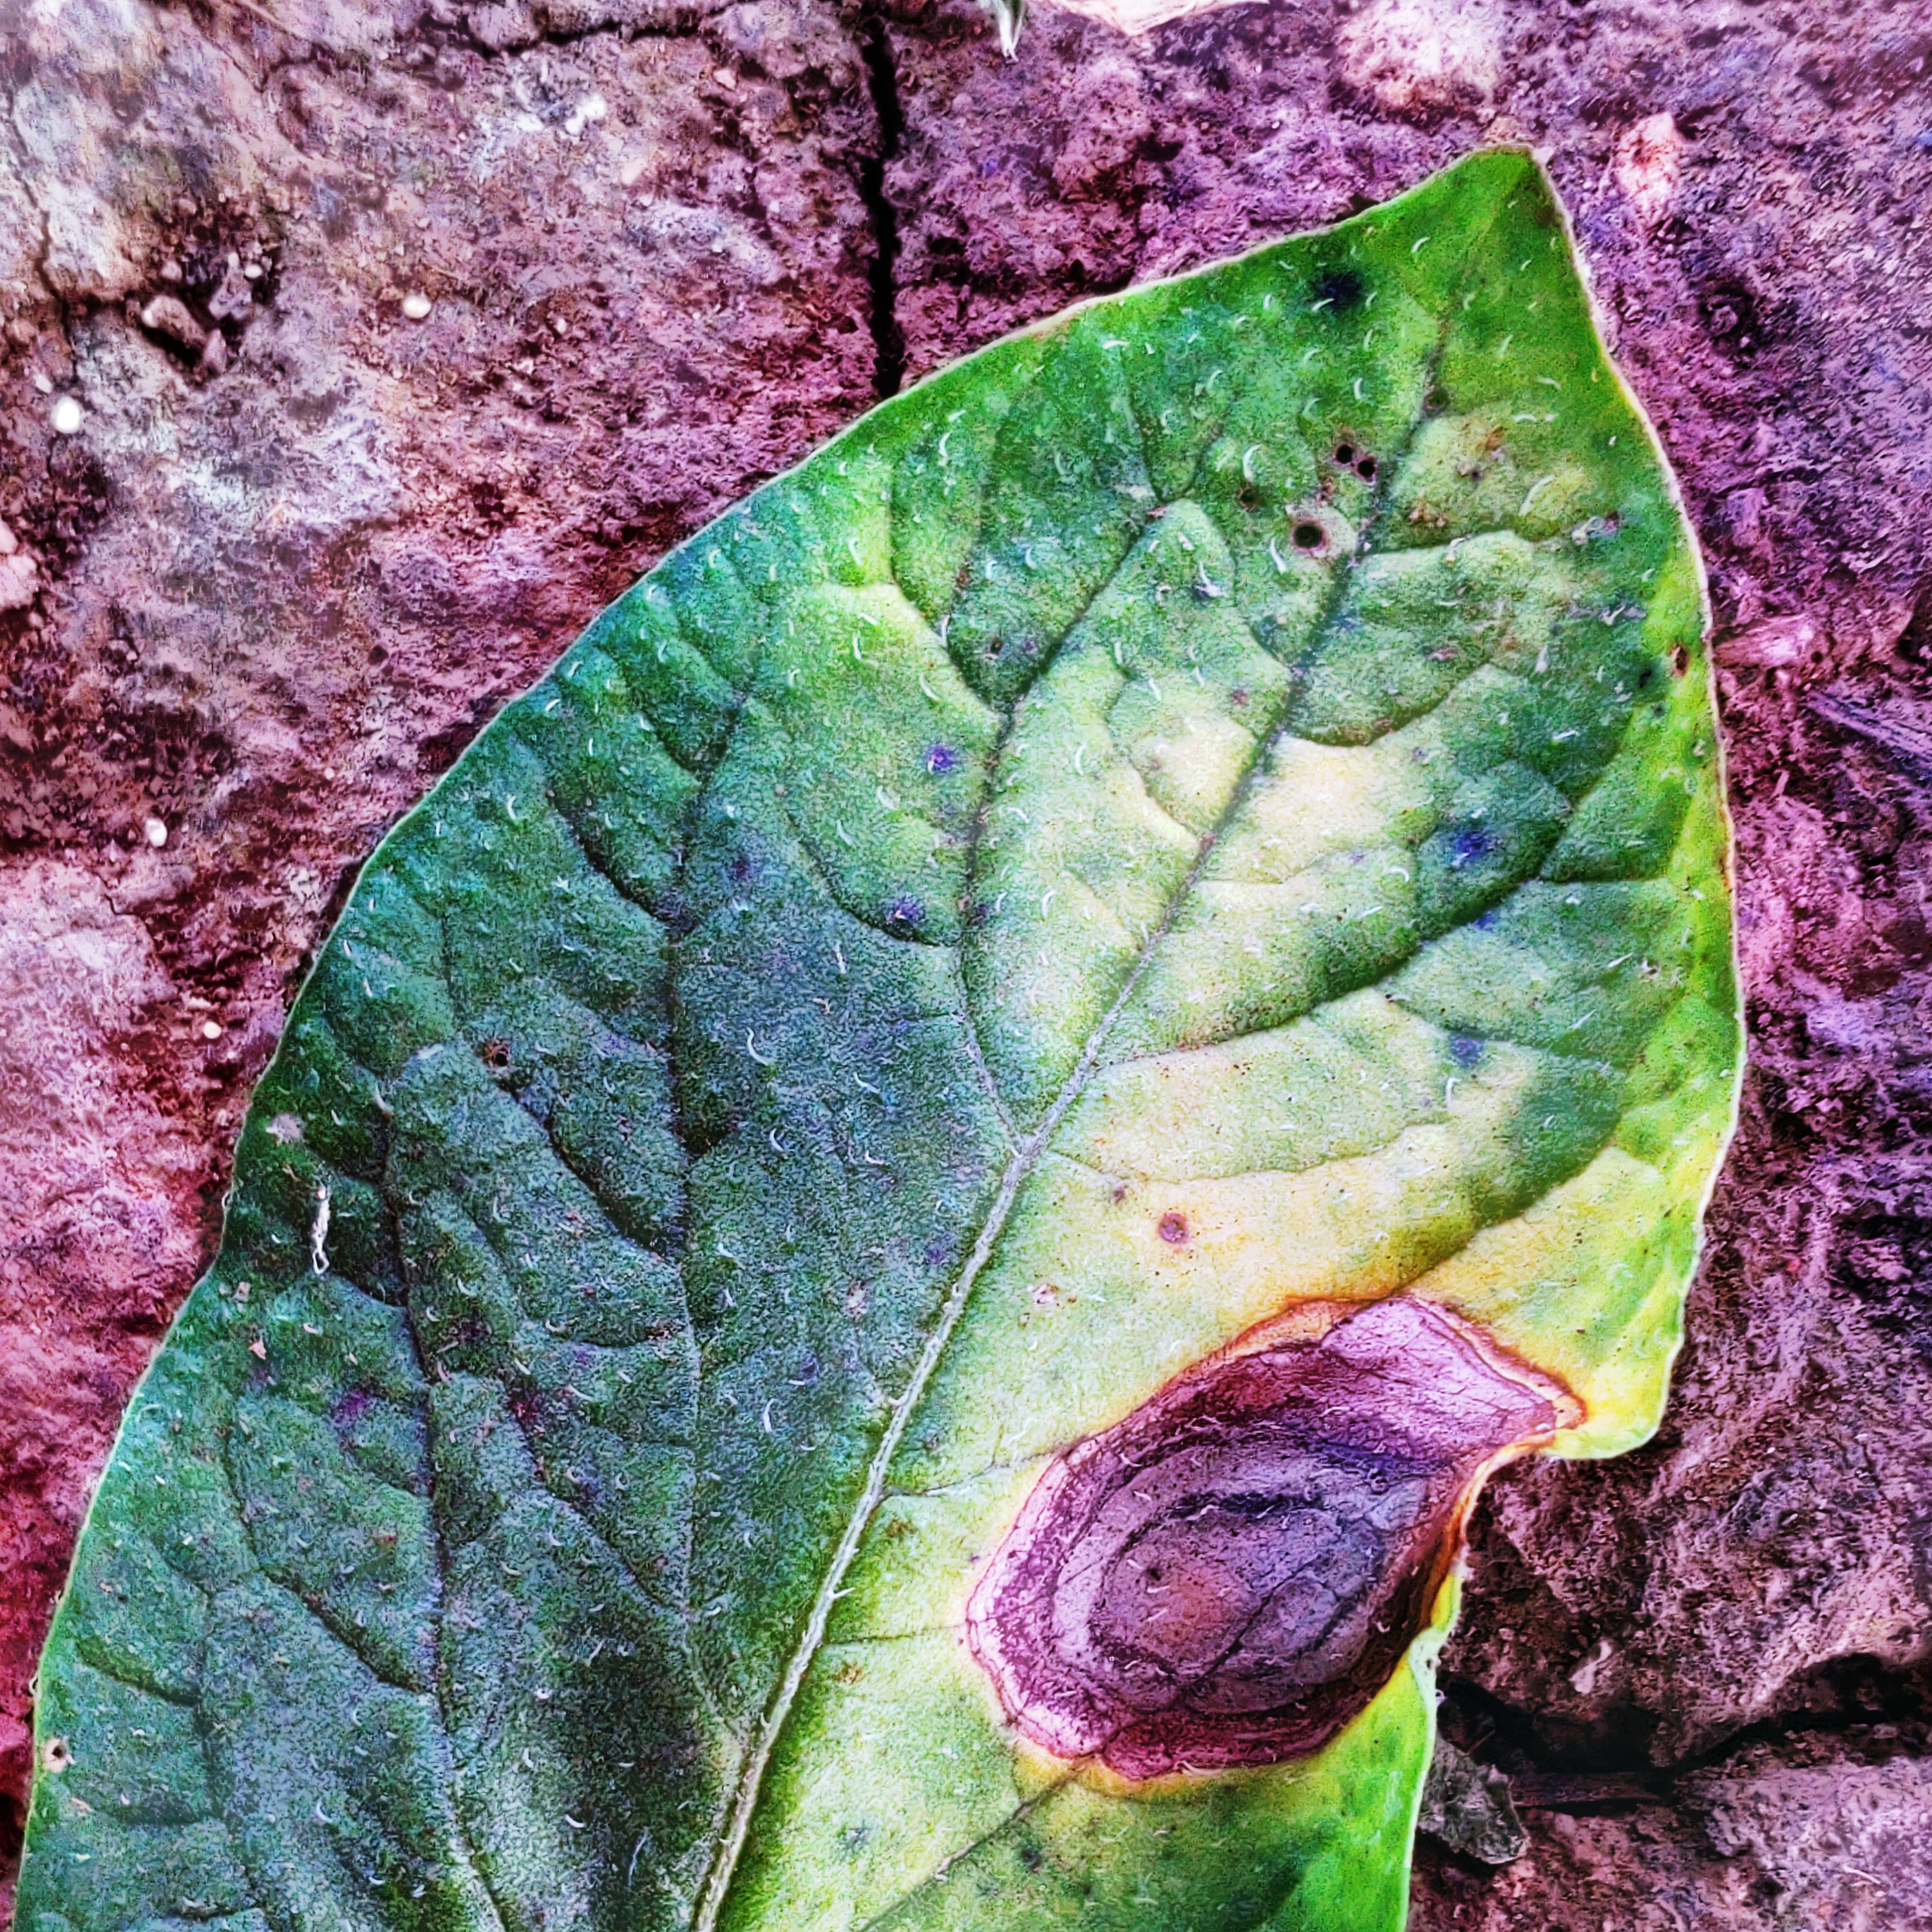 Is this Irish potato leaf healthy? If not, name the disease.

late blight
